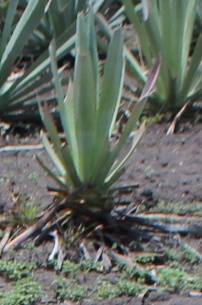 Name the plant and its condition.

agave, sick
